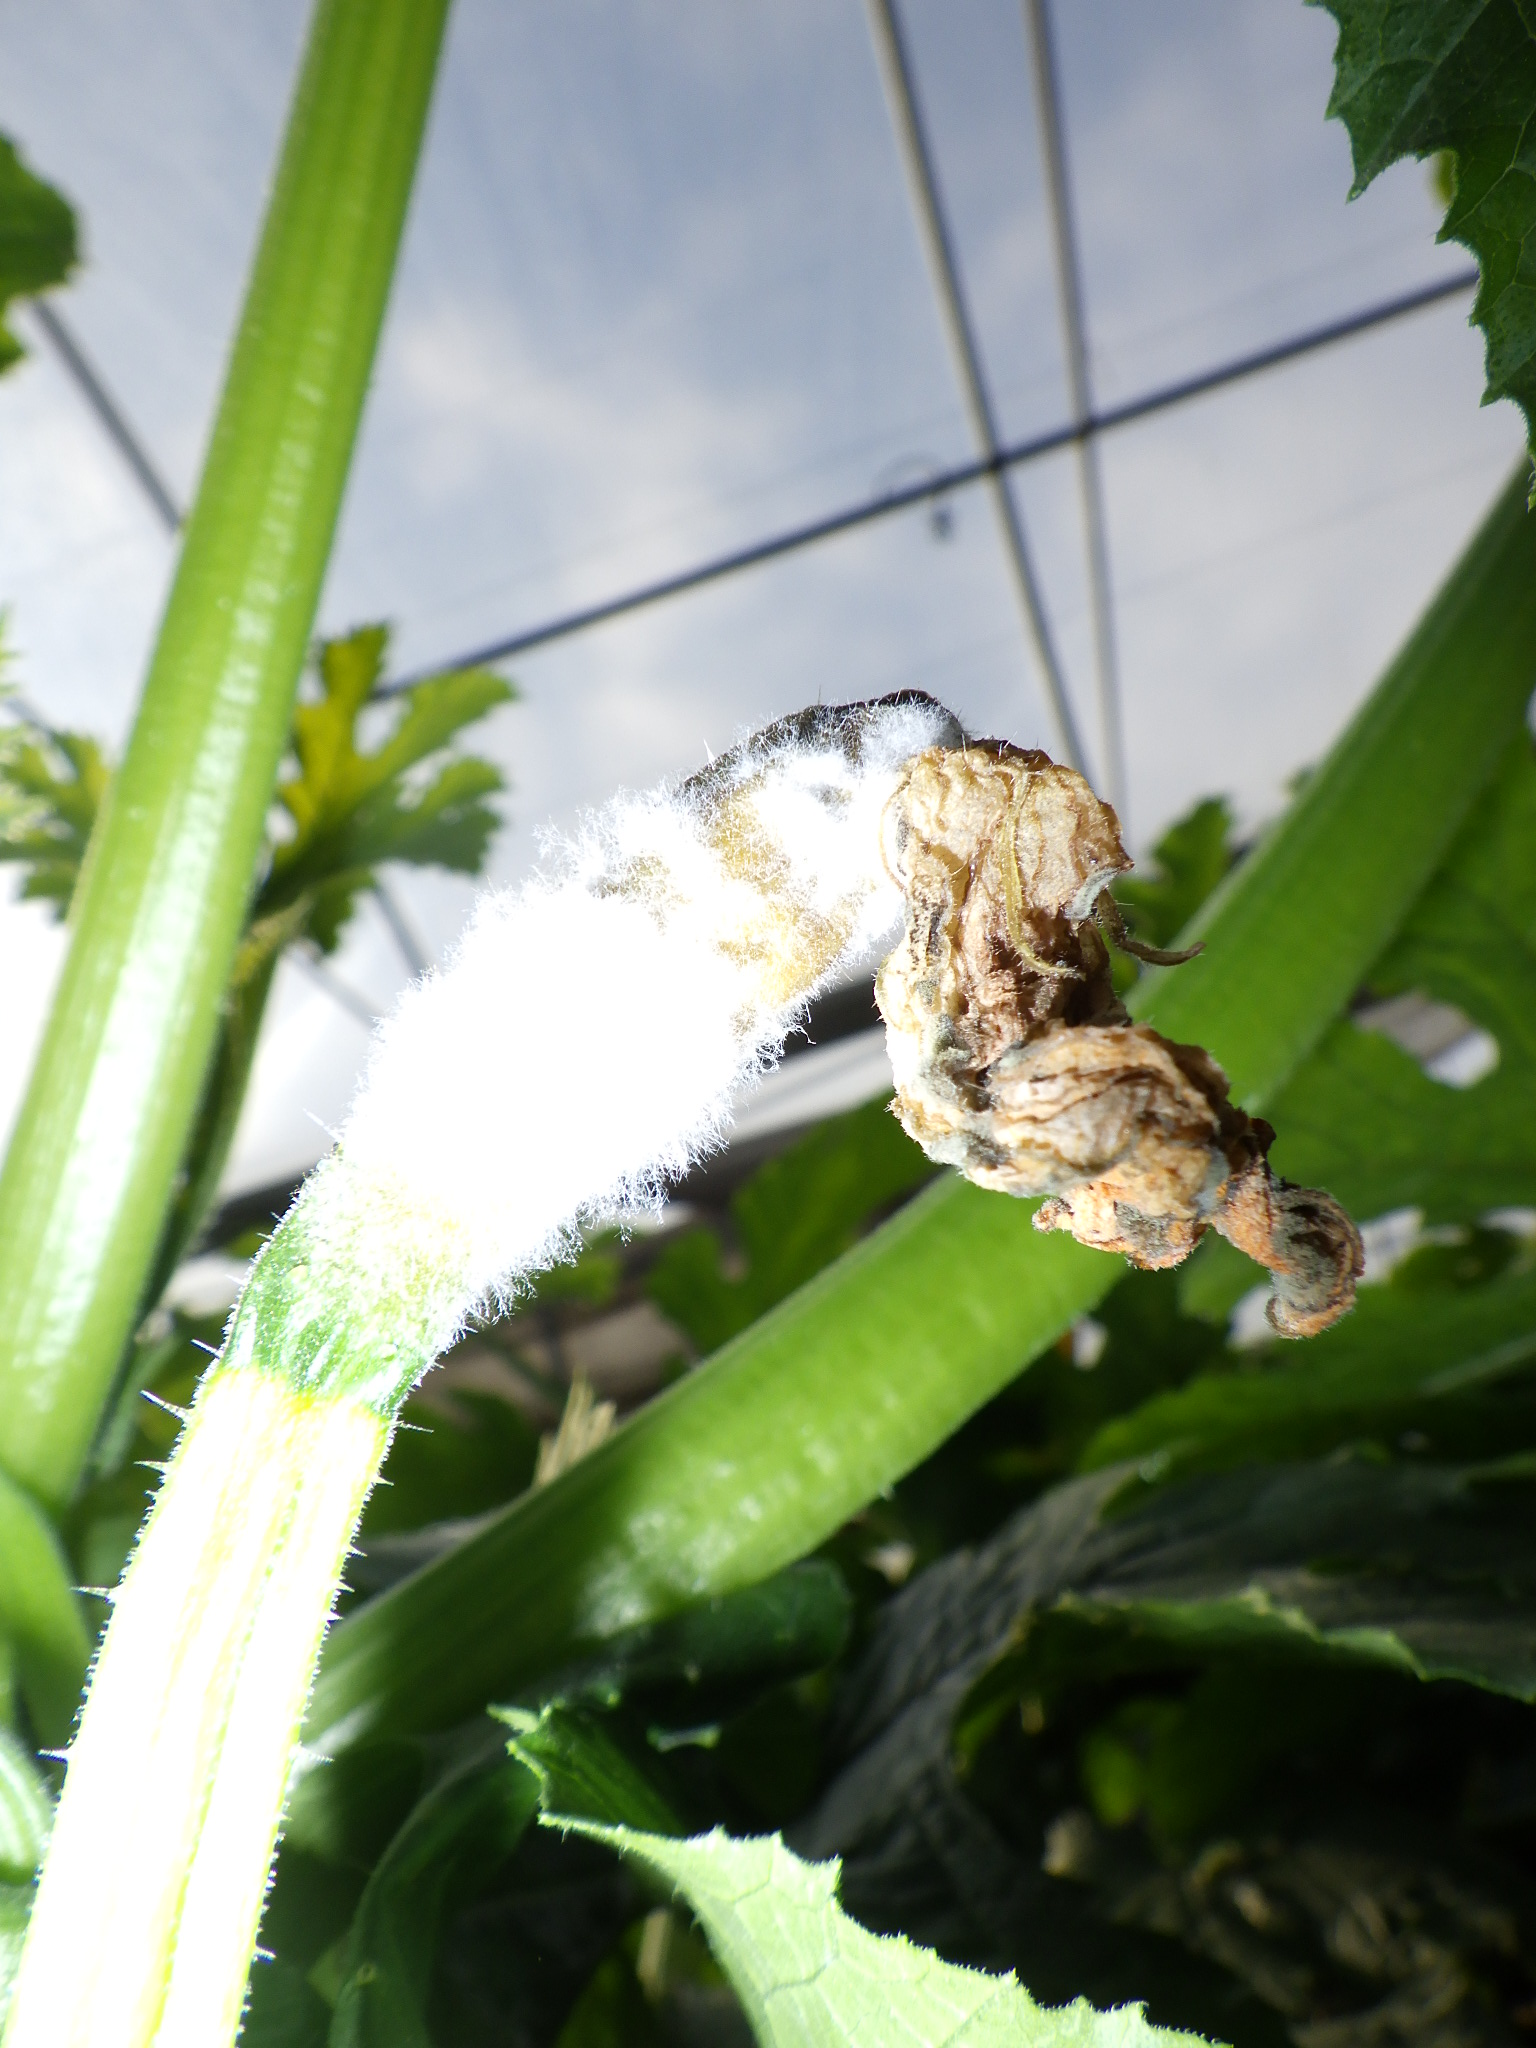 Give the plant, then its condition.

zucchini, powdery mildew
